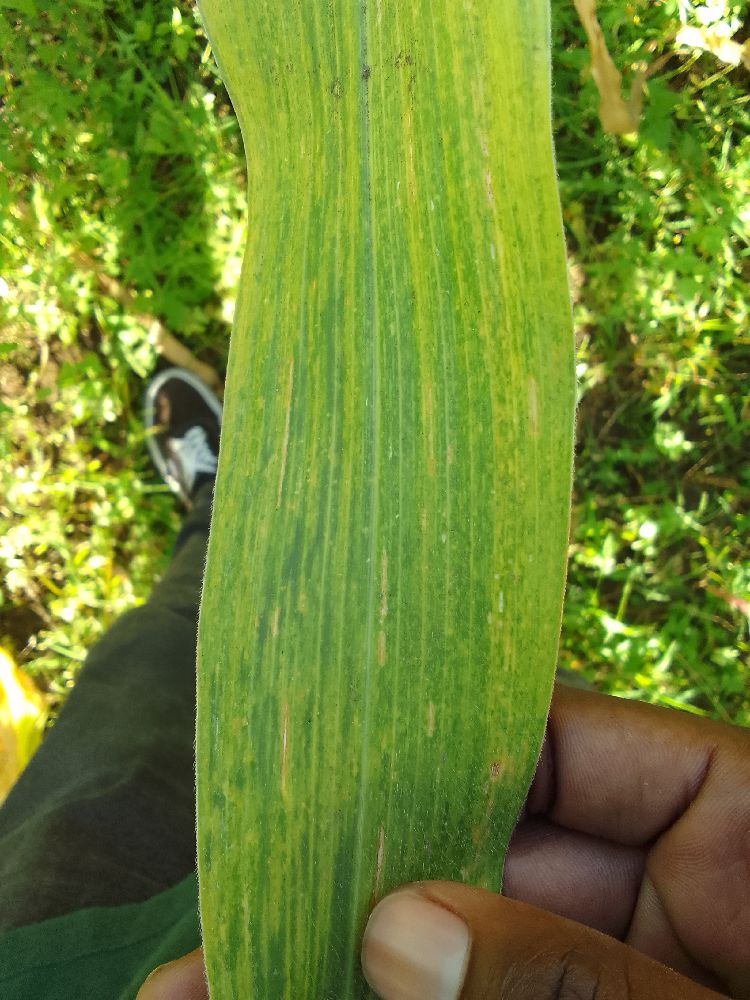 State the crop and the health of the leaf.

maize, maize lethal necrosis
